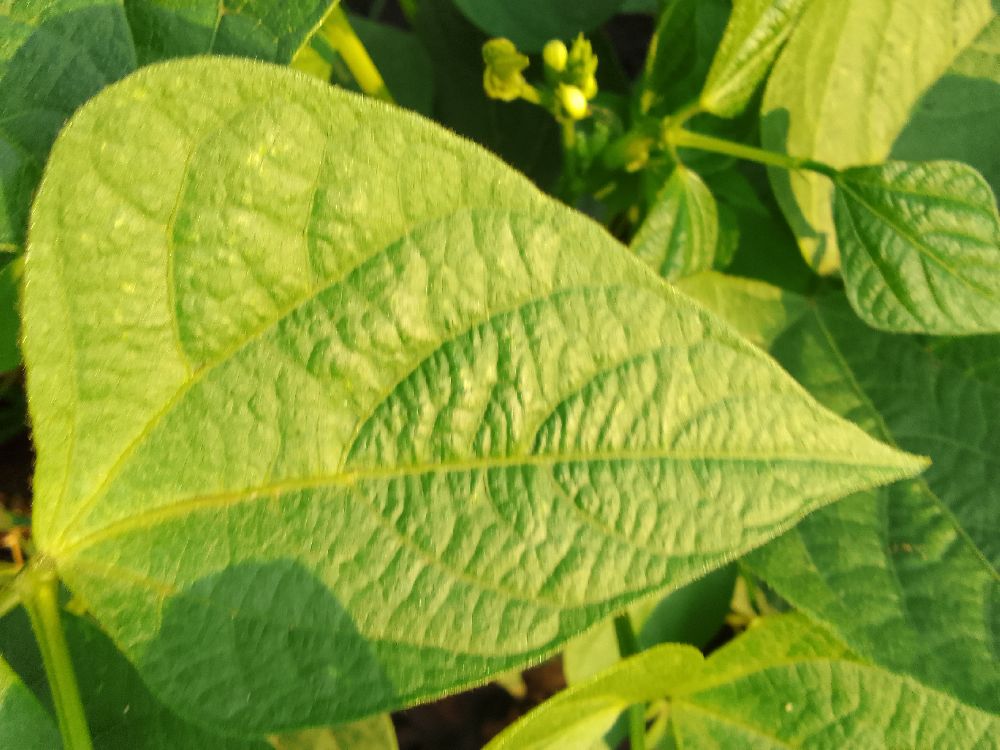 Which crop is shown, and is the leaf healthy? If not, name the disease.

common bean, healthy
